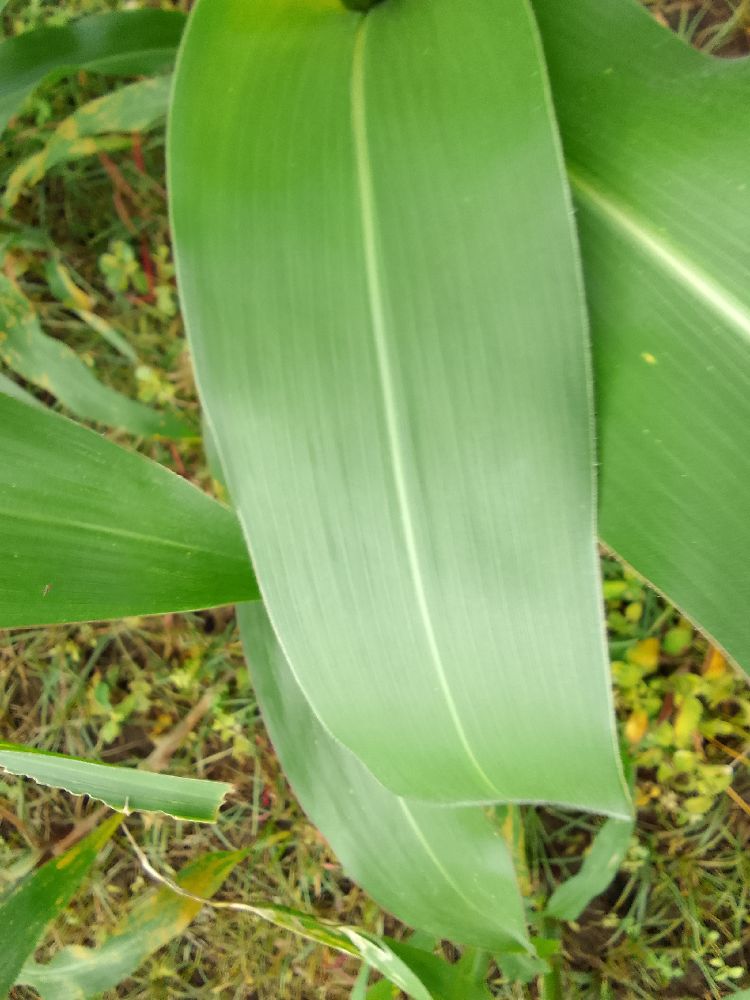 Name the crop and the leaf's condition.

maize, healthy
